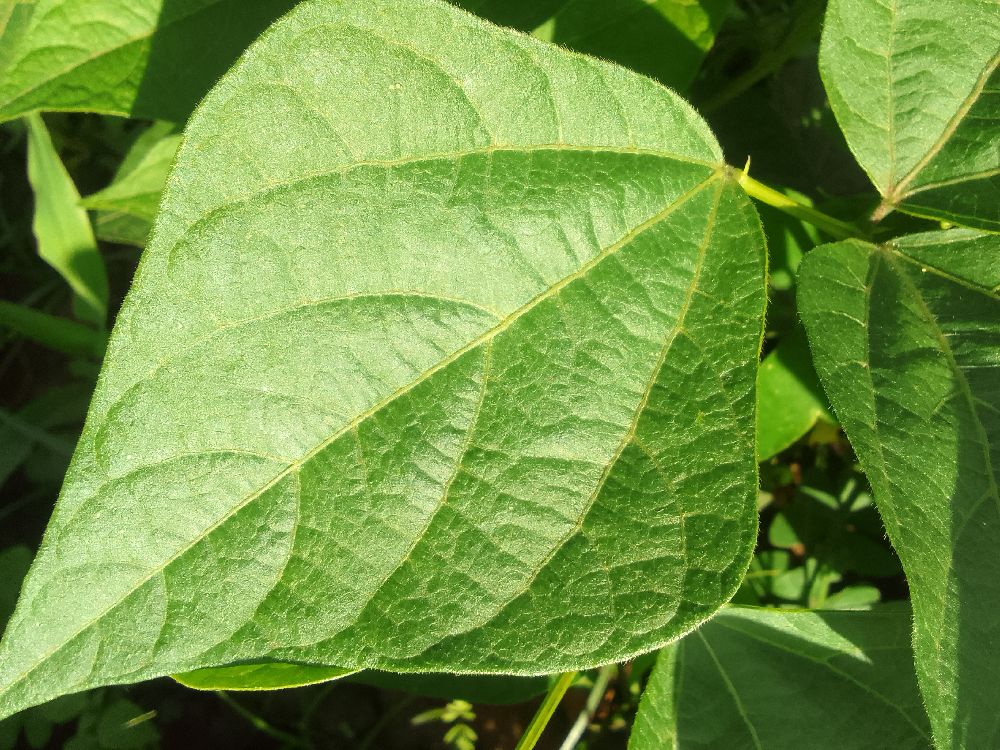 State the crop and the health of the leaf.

common bean, healthy
